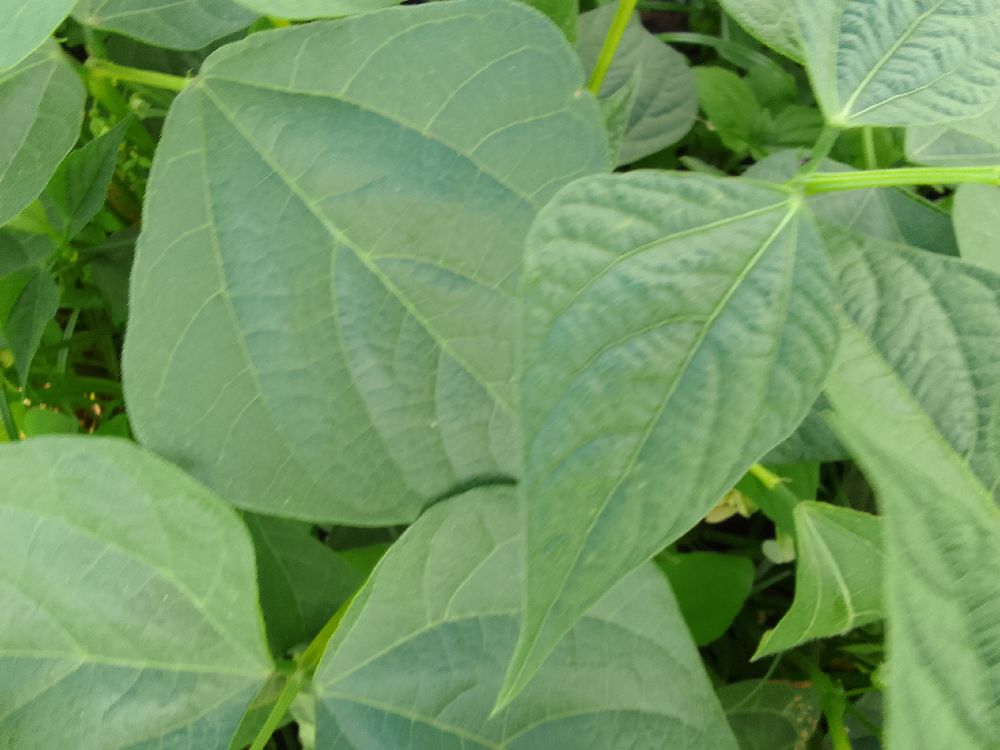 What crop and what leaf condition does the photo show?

common bean, healthy
